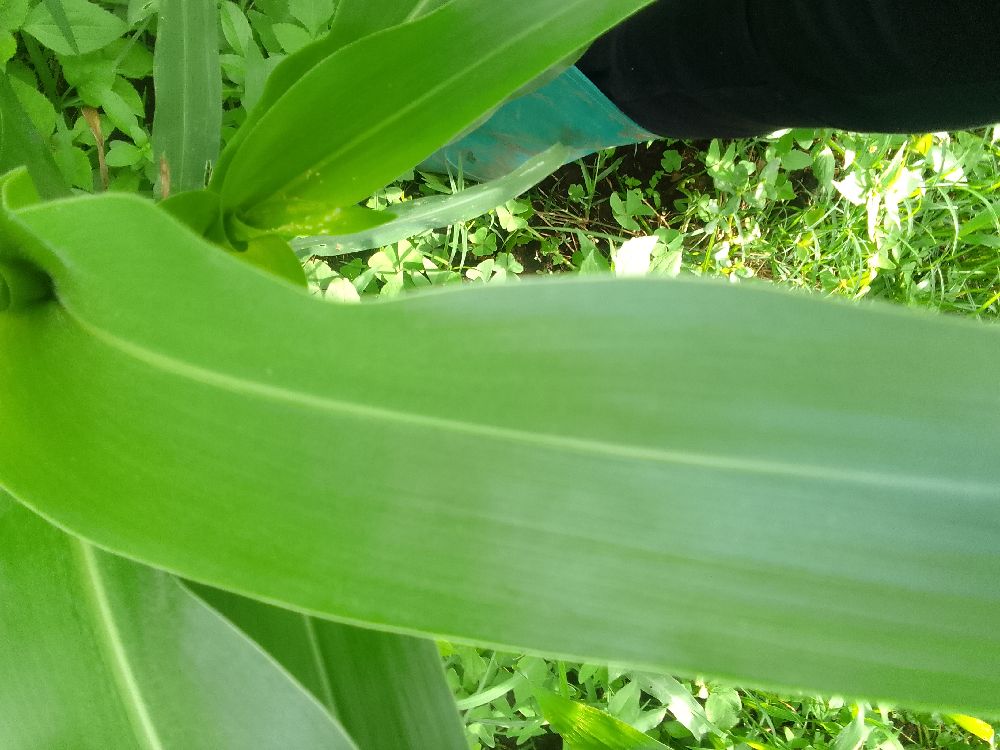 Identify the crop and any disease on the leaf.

maize, healthy
